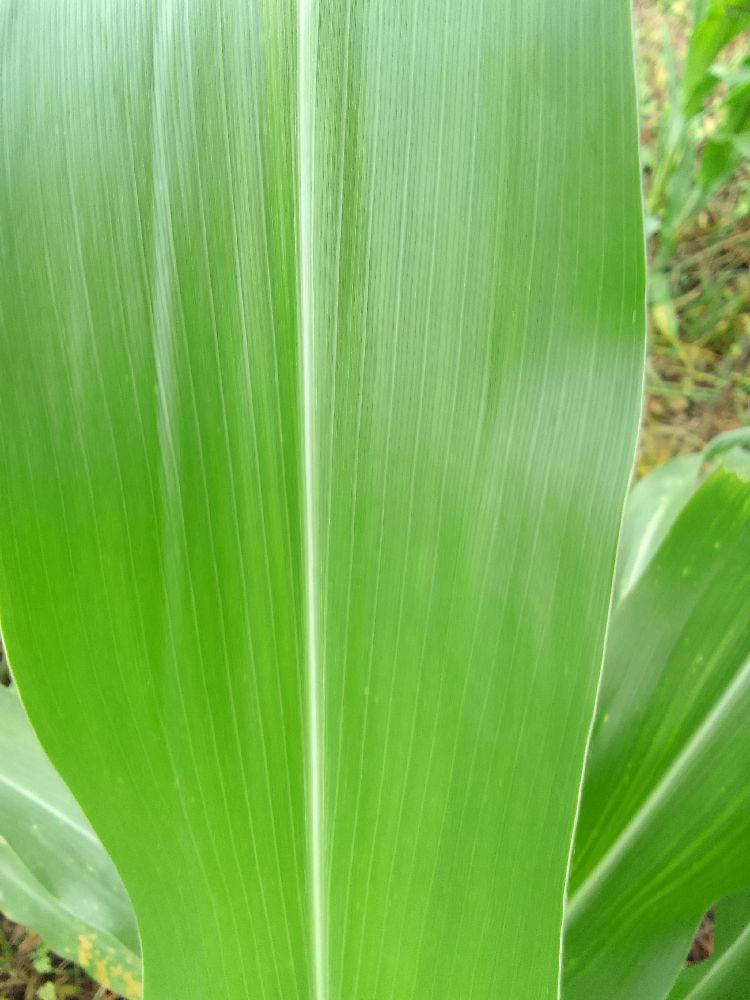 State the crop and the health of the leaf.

maize, healthy
